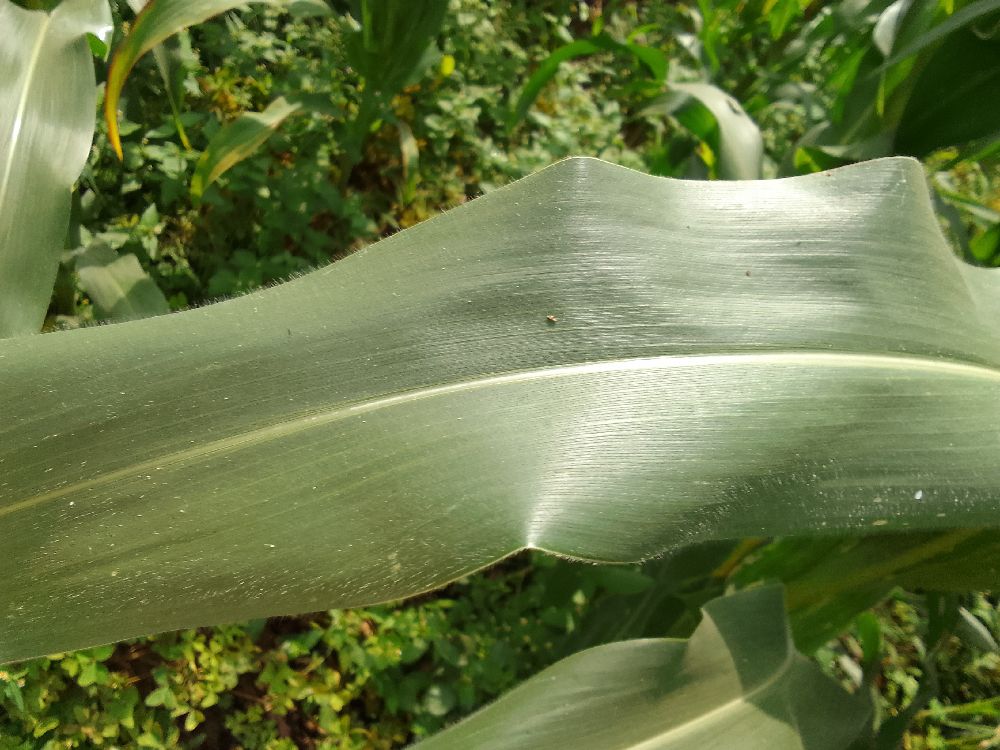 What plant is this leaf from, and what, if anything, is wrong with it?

maize, healthy
